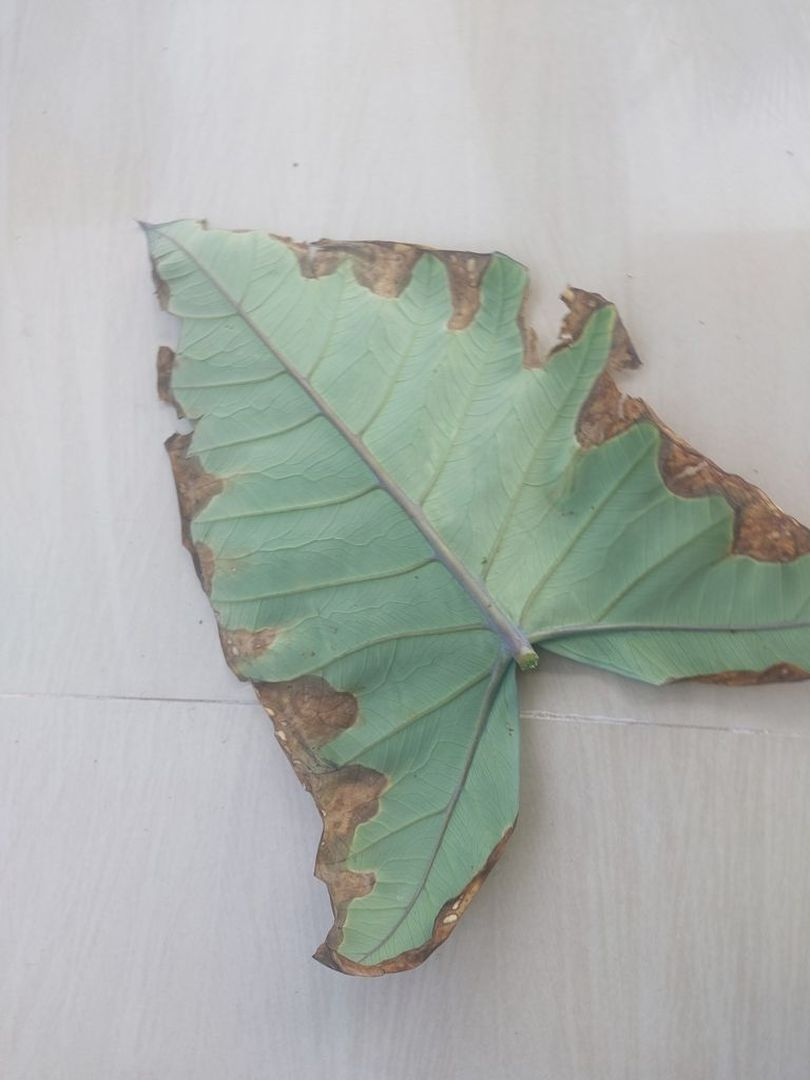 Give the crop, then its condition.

taro, leaf blight
